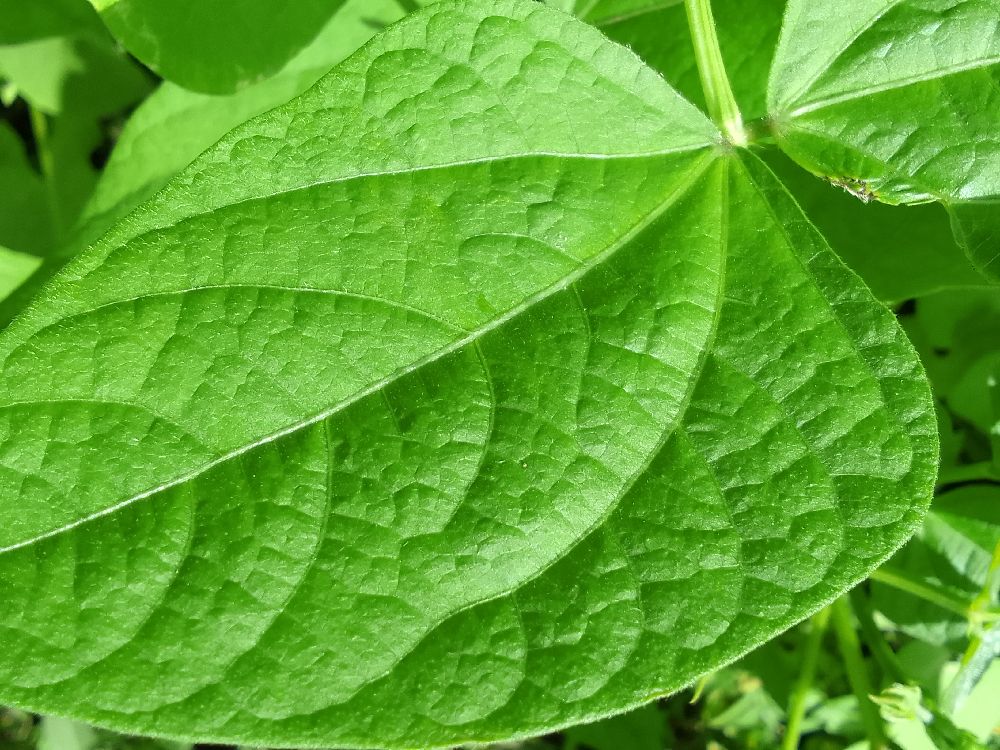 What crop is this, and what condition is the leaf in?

common bean, healthy
